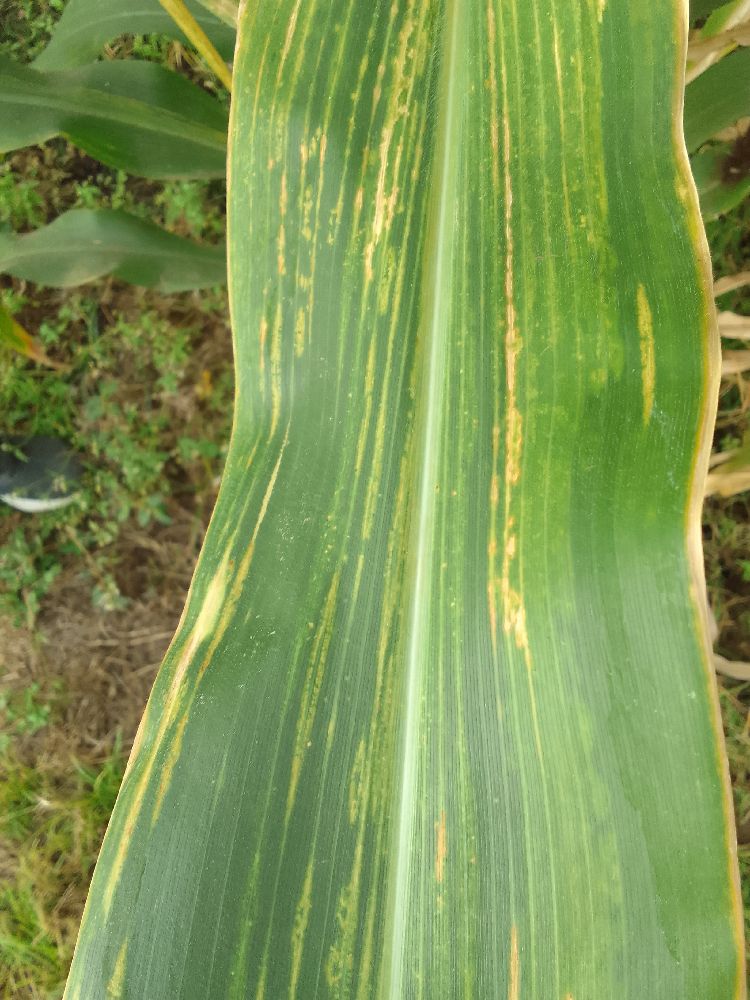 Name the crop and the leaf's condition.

maize, maize lethal necrosis
